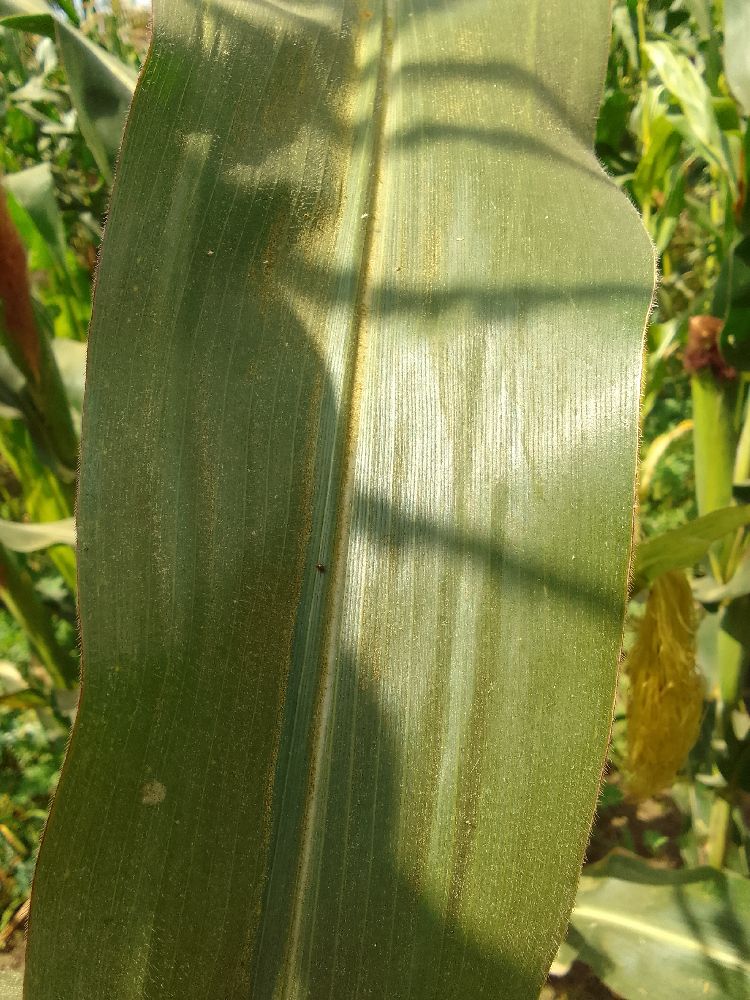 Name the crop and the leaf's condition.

maize, healthy
